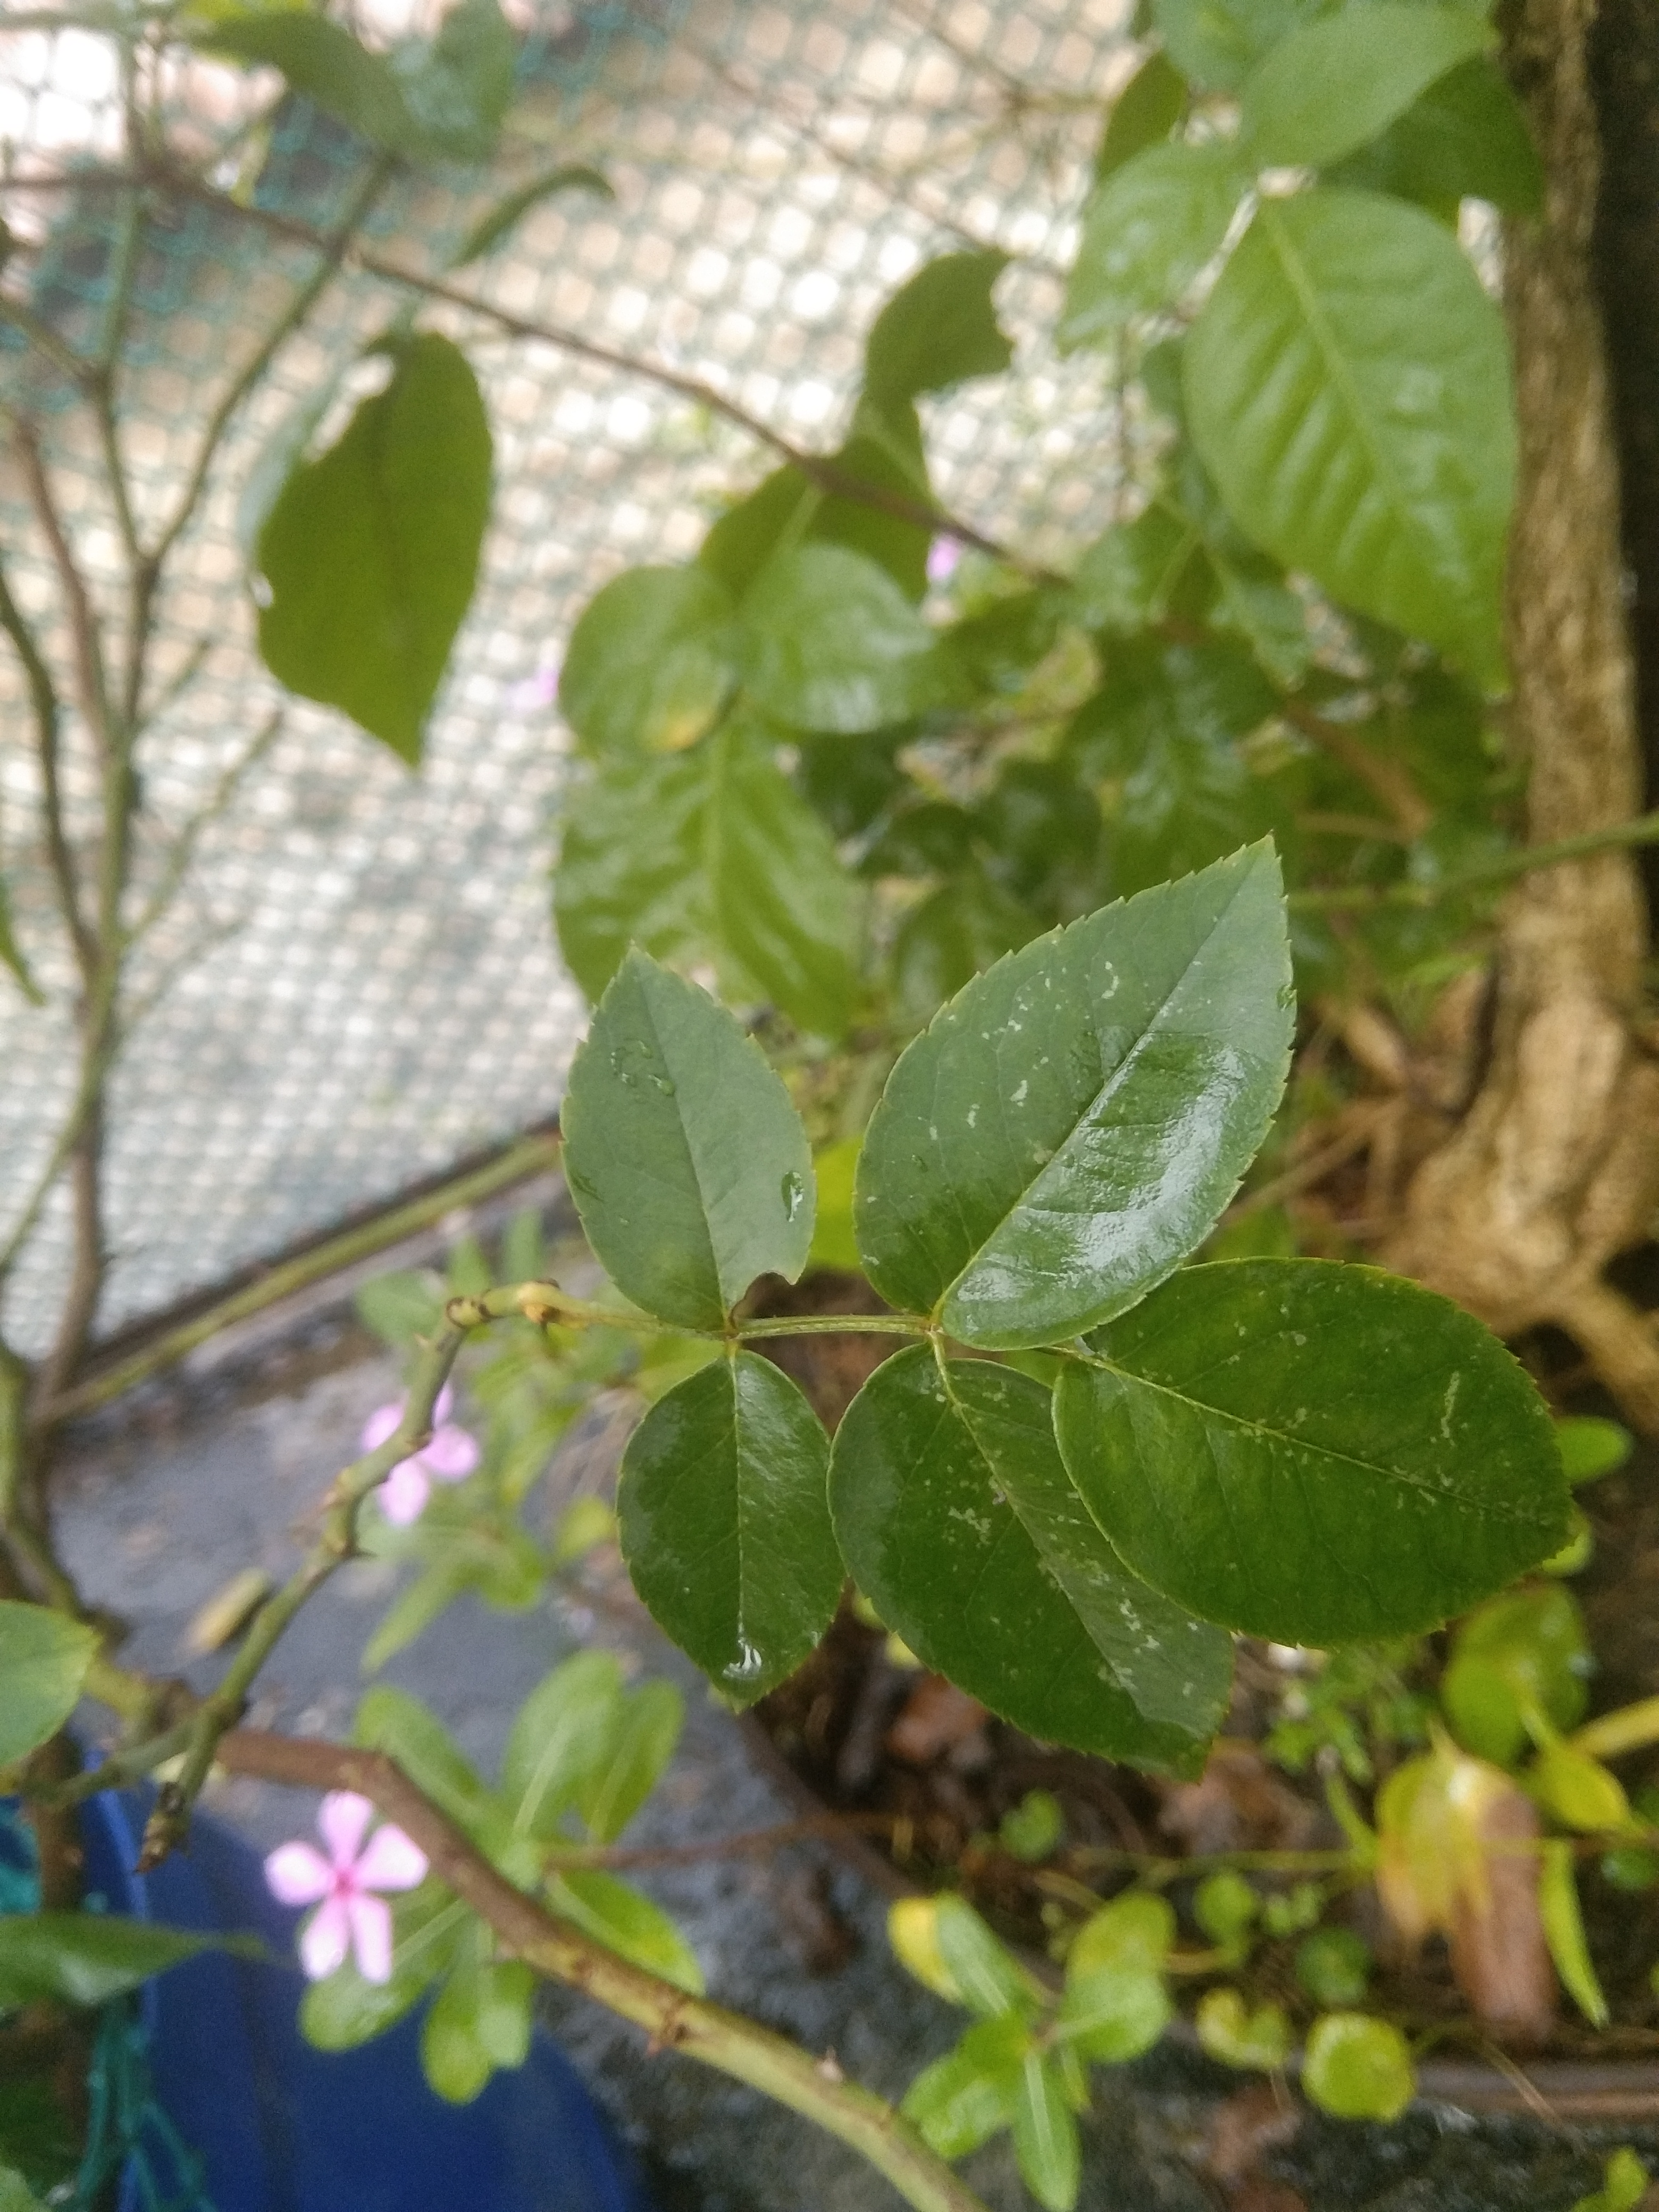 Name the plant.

rose
